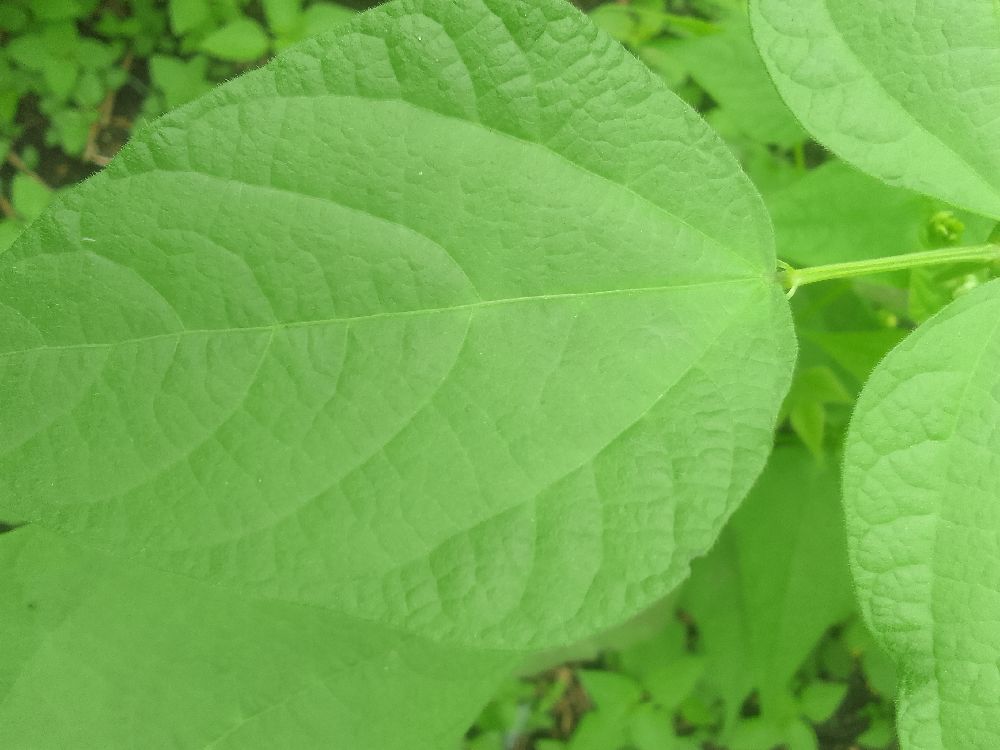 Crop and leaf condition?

common bean, healthy
